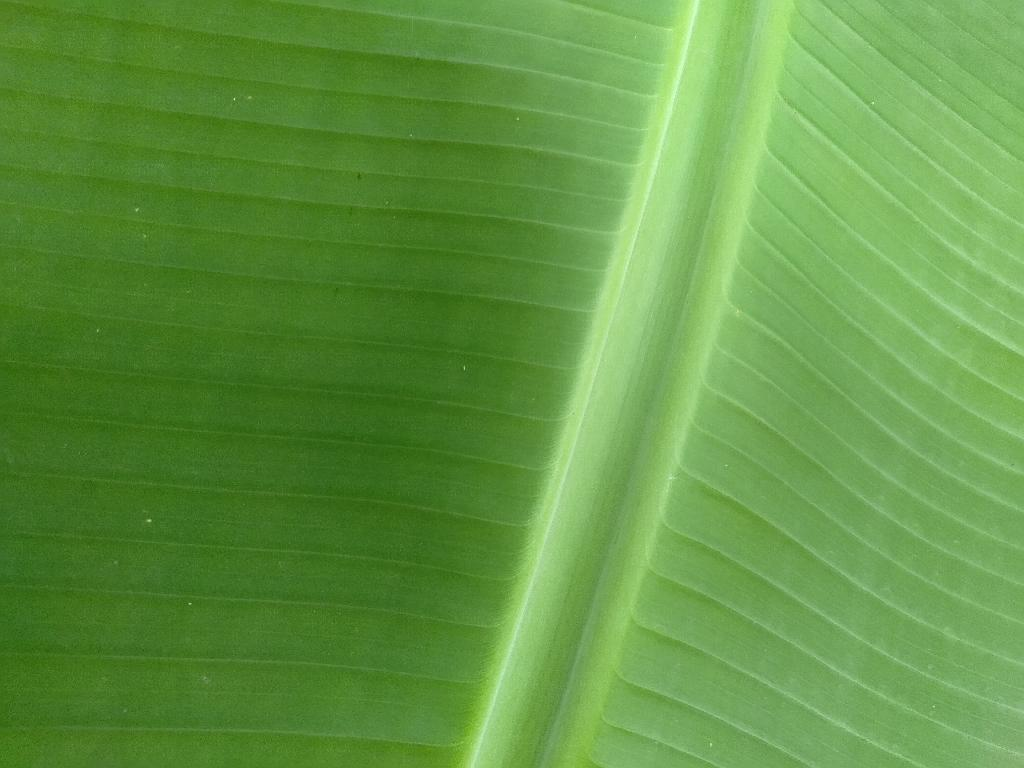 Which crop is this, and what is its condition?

banana, healthy
